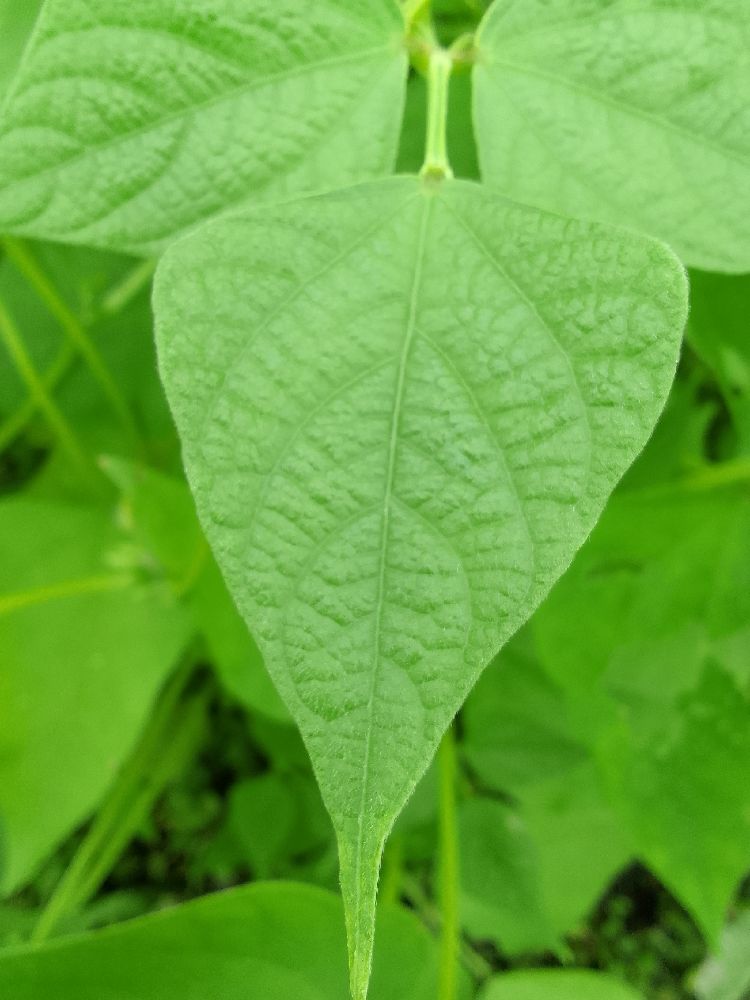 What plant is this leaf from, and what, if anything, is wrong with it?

common bean, healthy
